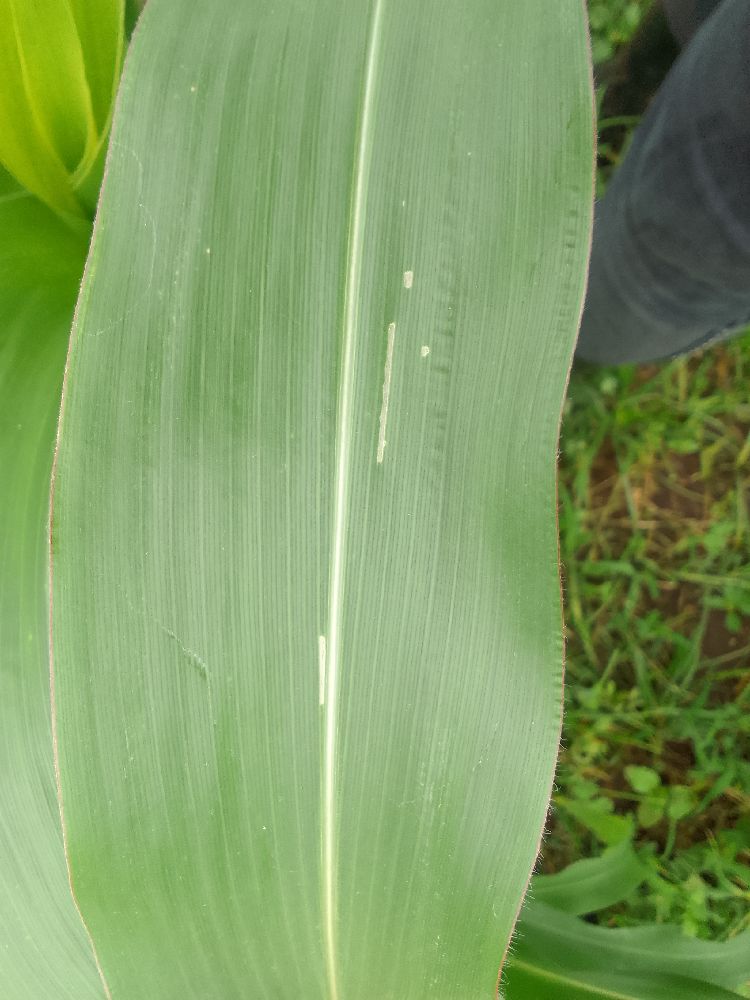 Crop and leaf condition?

maize, healthy
